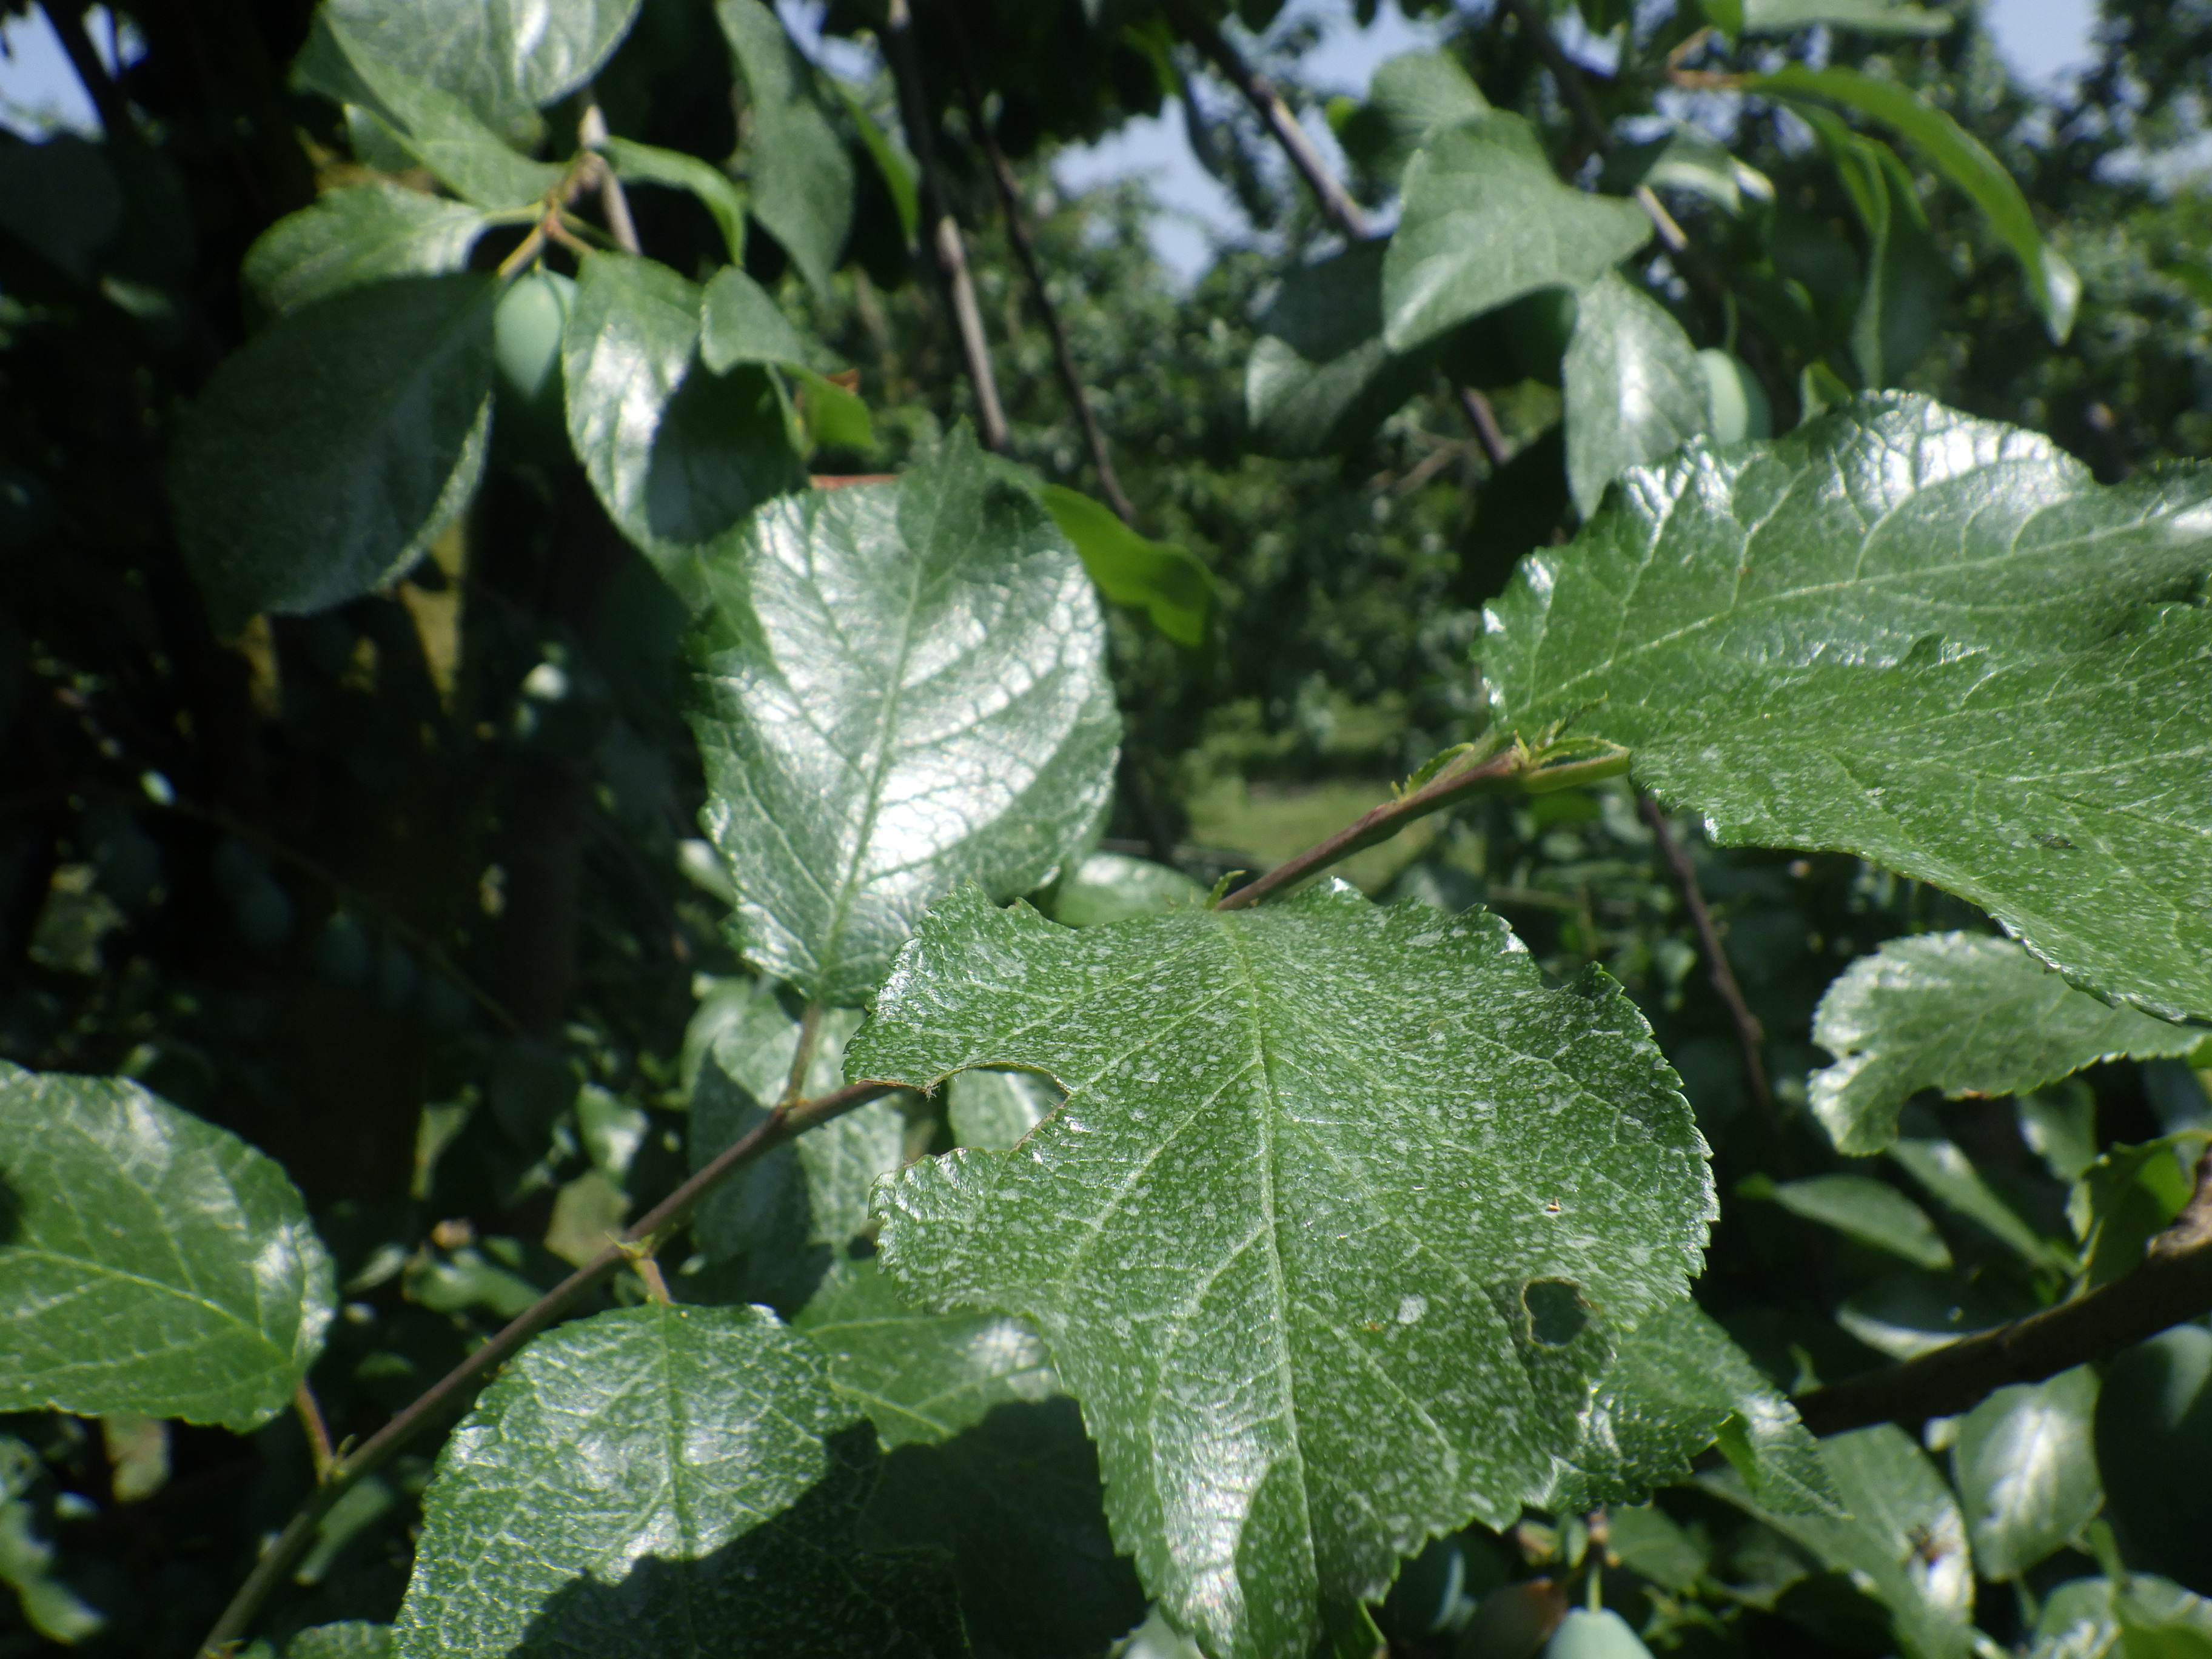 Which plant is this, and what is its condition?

plum, phytophagous, shot hole disease
